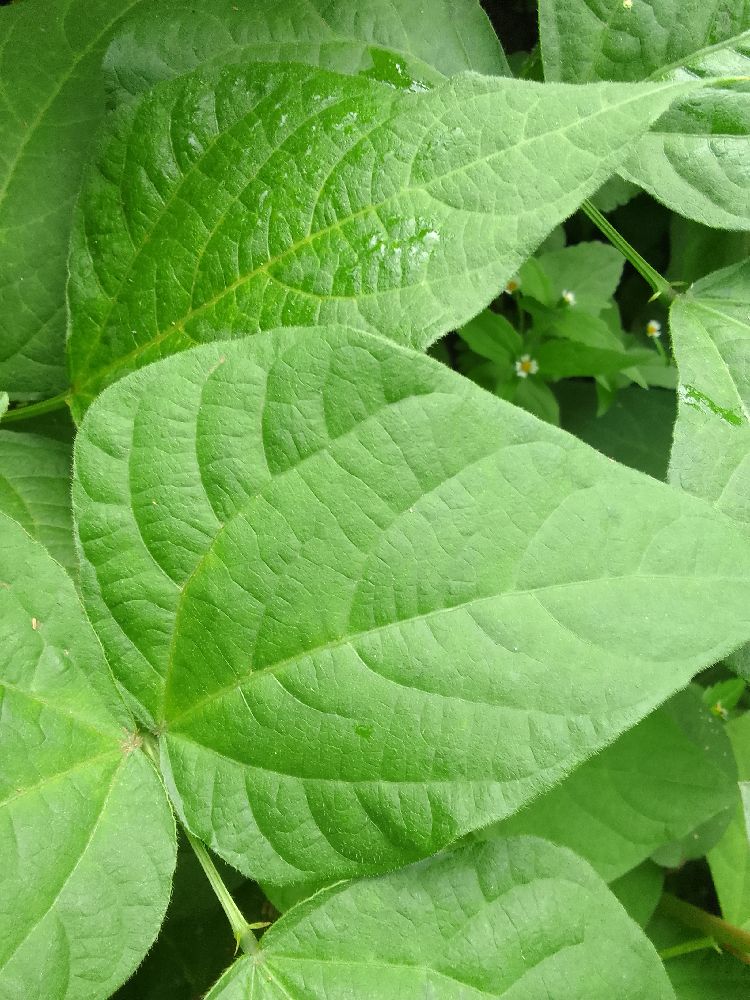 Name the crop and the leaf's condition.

common bean, healthy
